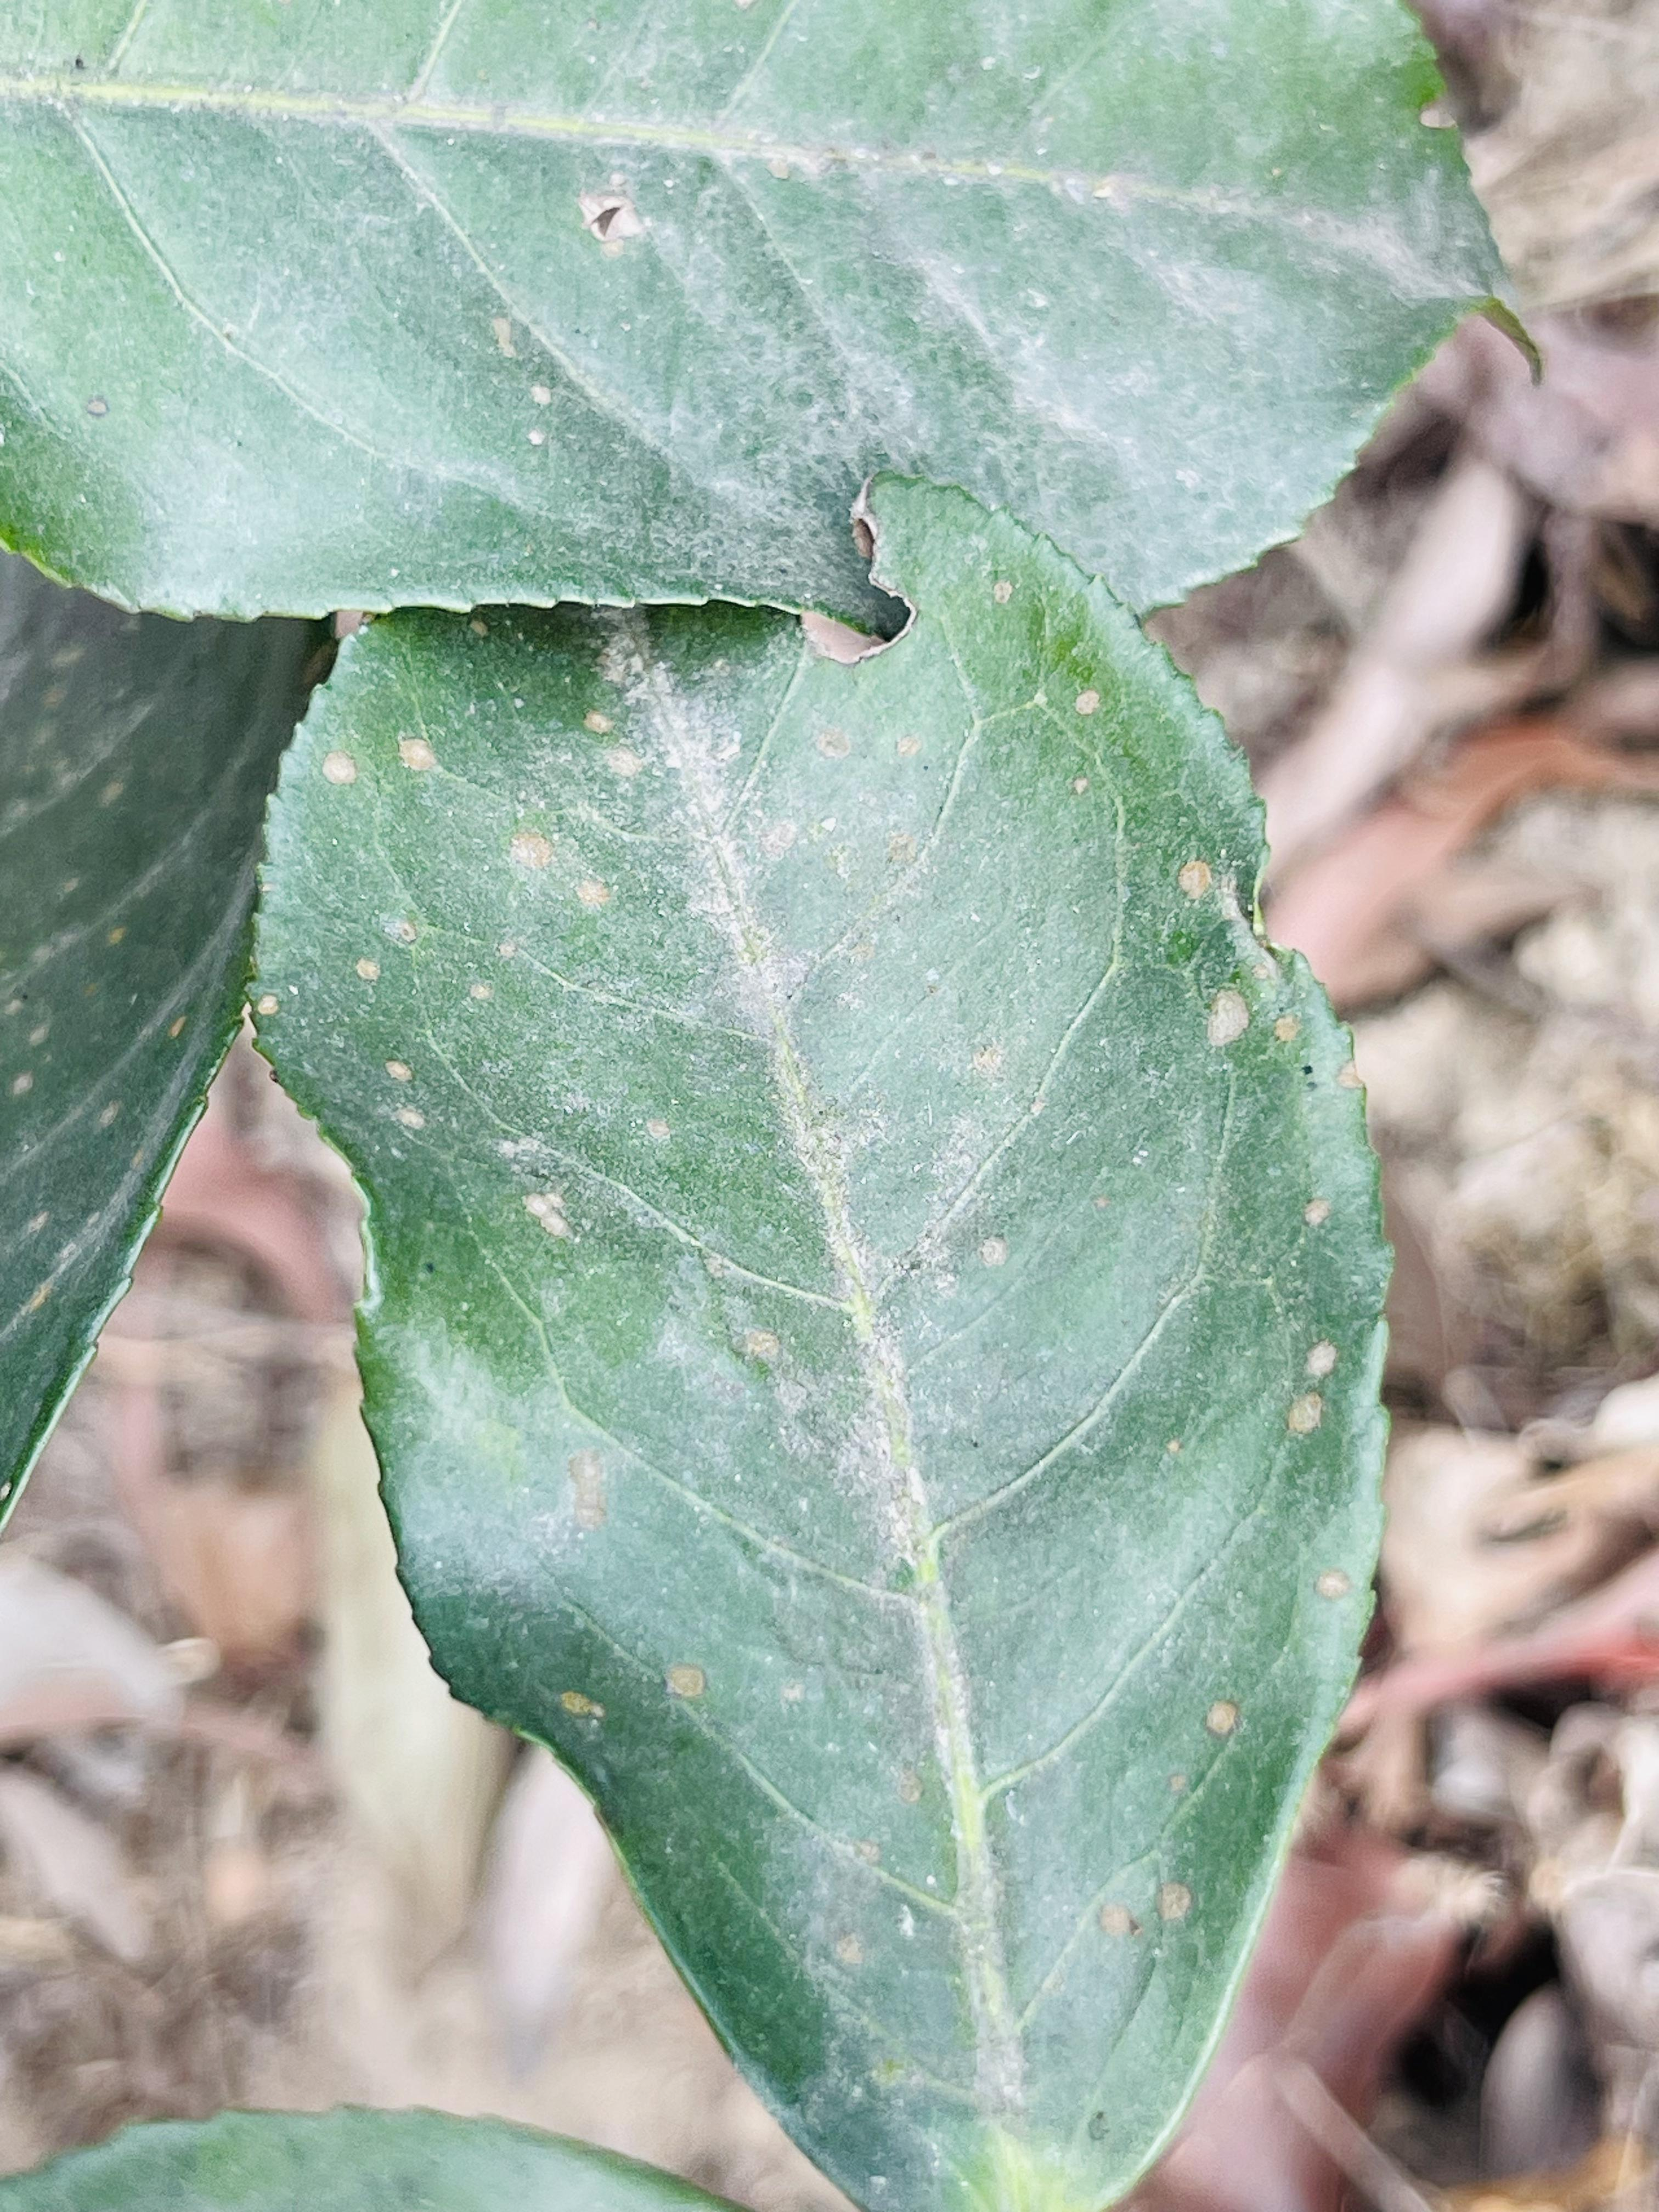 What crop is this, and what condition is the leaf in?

tea, red rust
